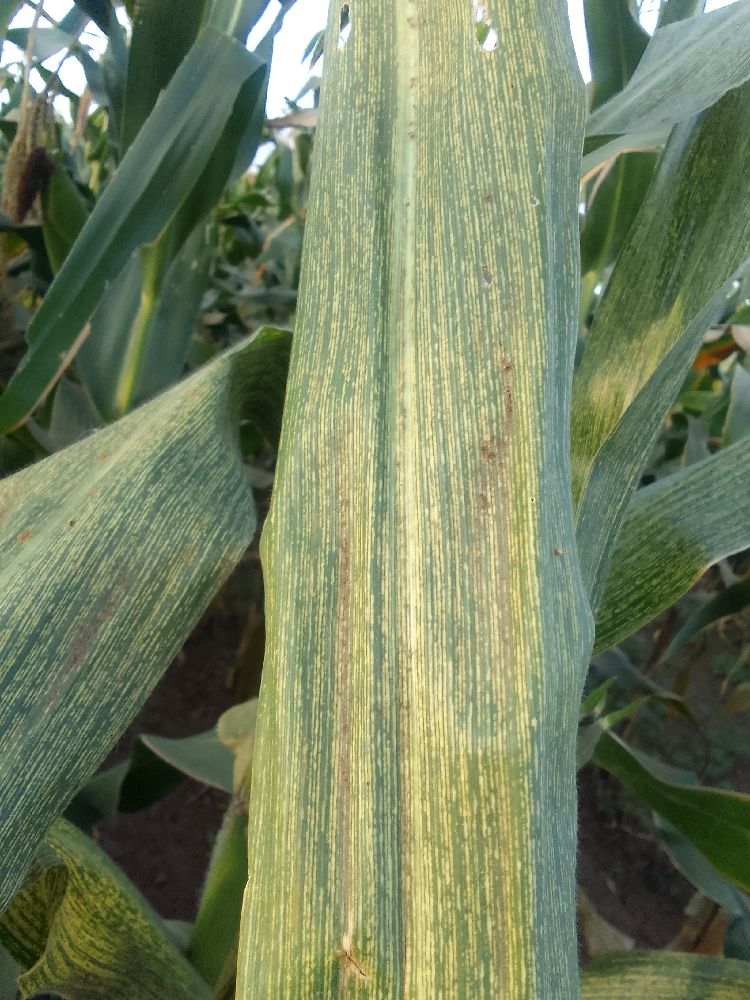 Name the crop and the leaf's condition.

maize, maize streak virus
